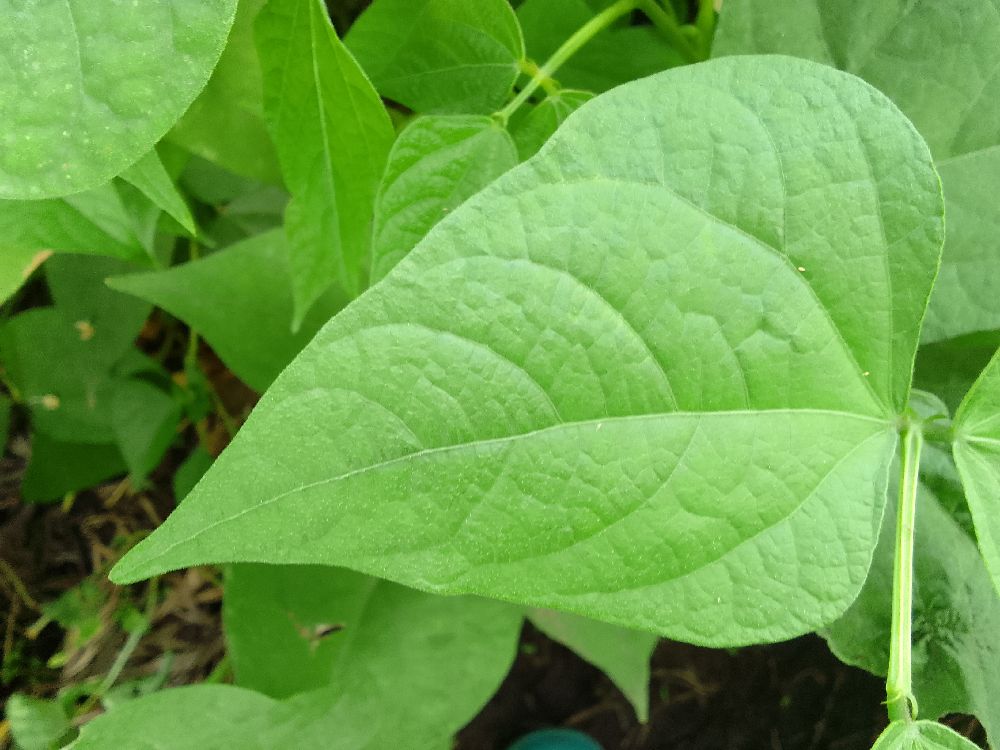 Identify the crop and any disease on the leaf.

common bean, healthy
